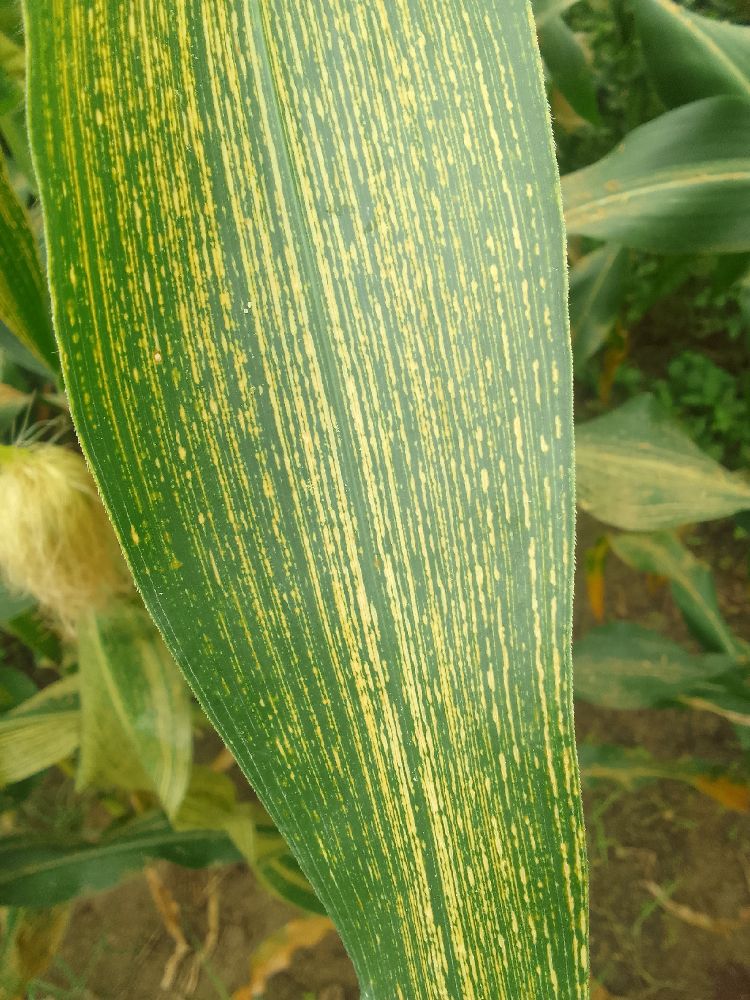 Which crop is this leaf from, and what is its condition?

maize, maize streak virus
